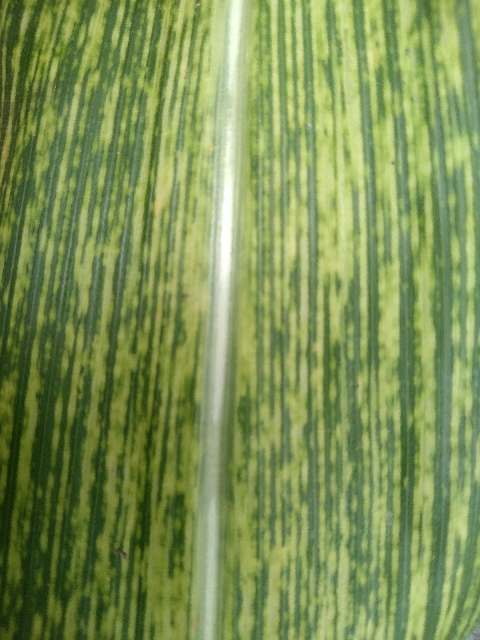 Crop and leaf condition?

maize, maize streak virus
